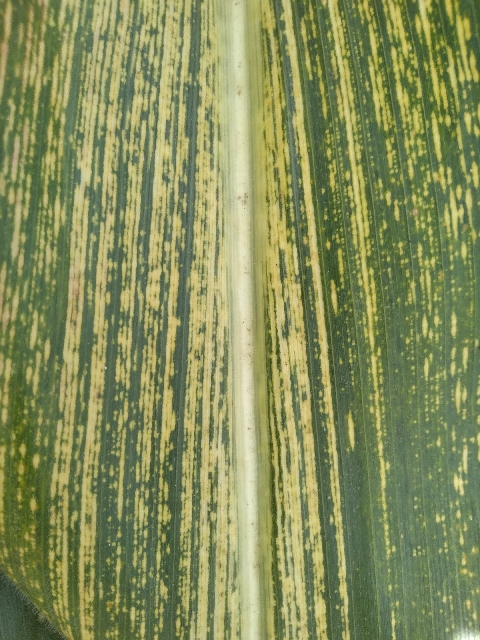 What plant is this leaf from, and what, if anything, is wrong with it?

maize, maize streak virus
